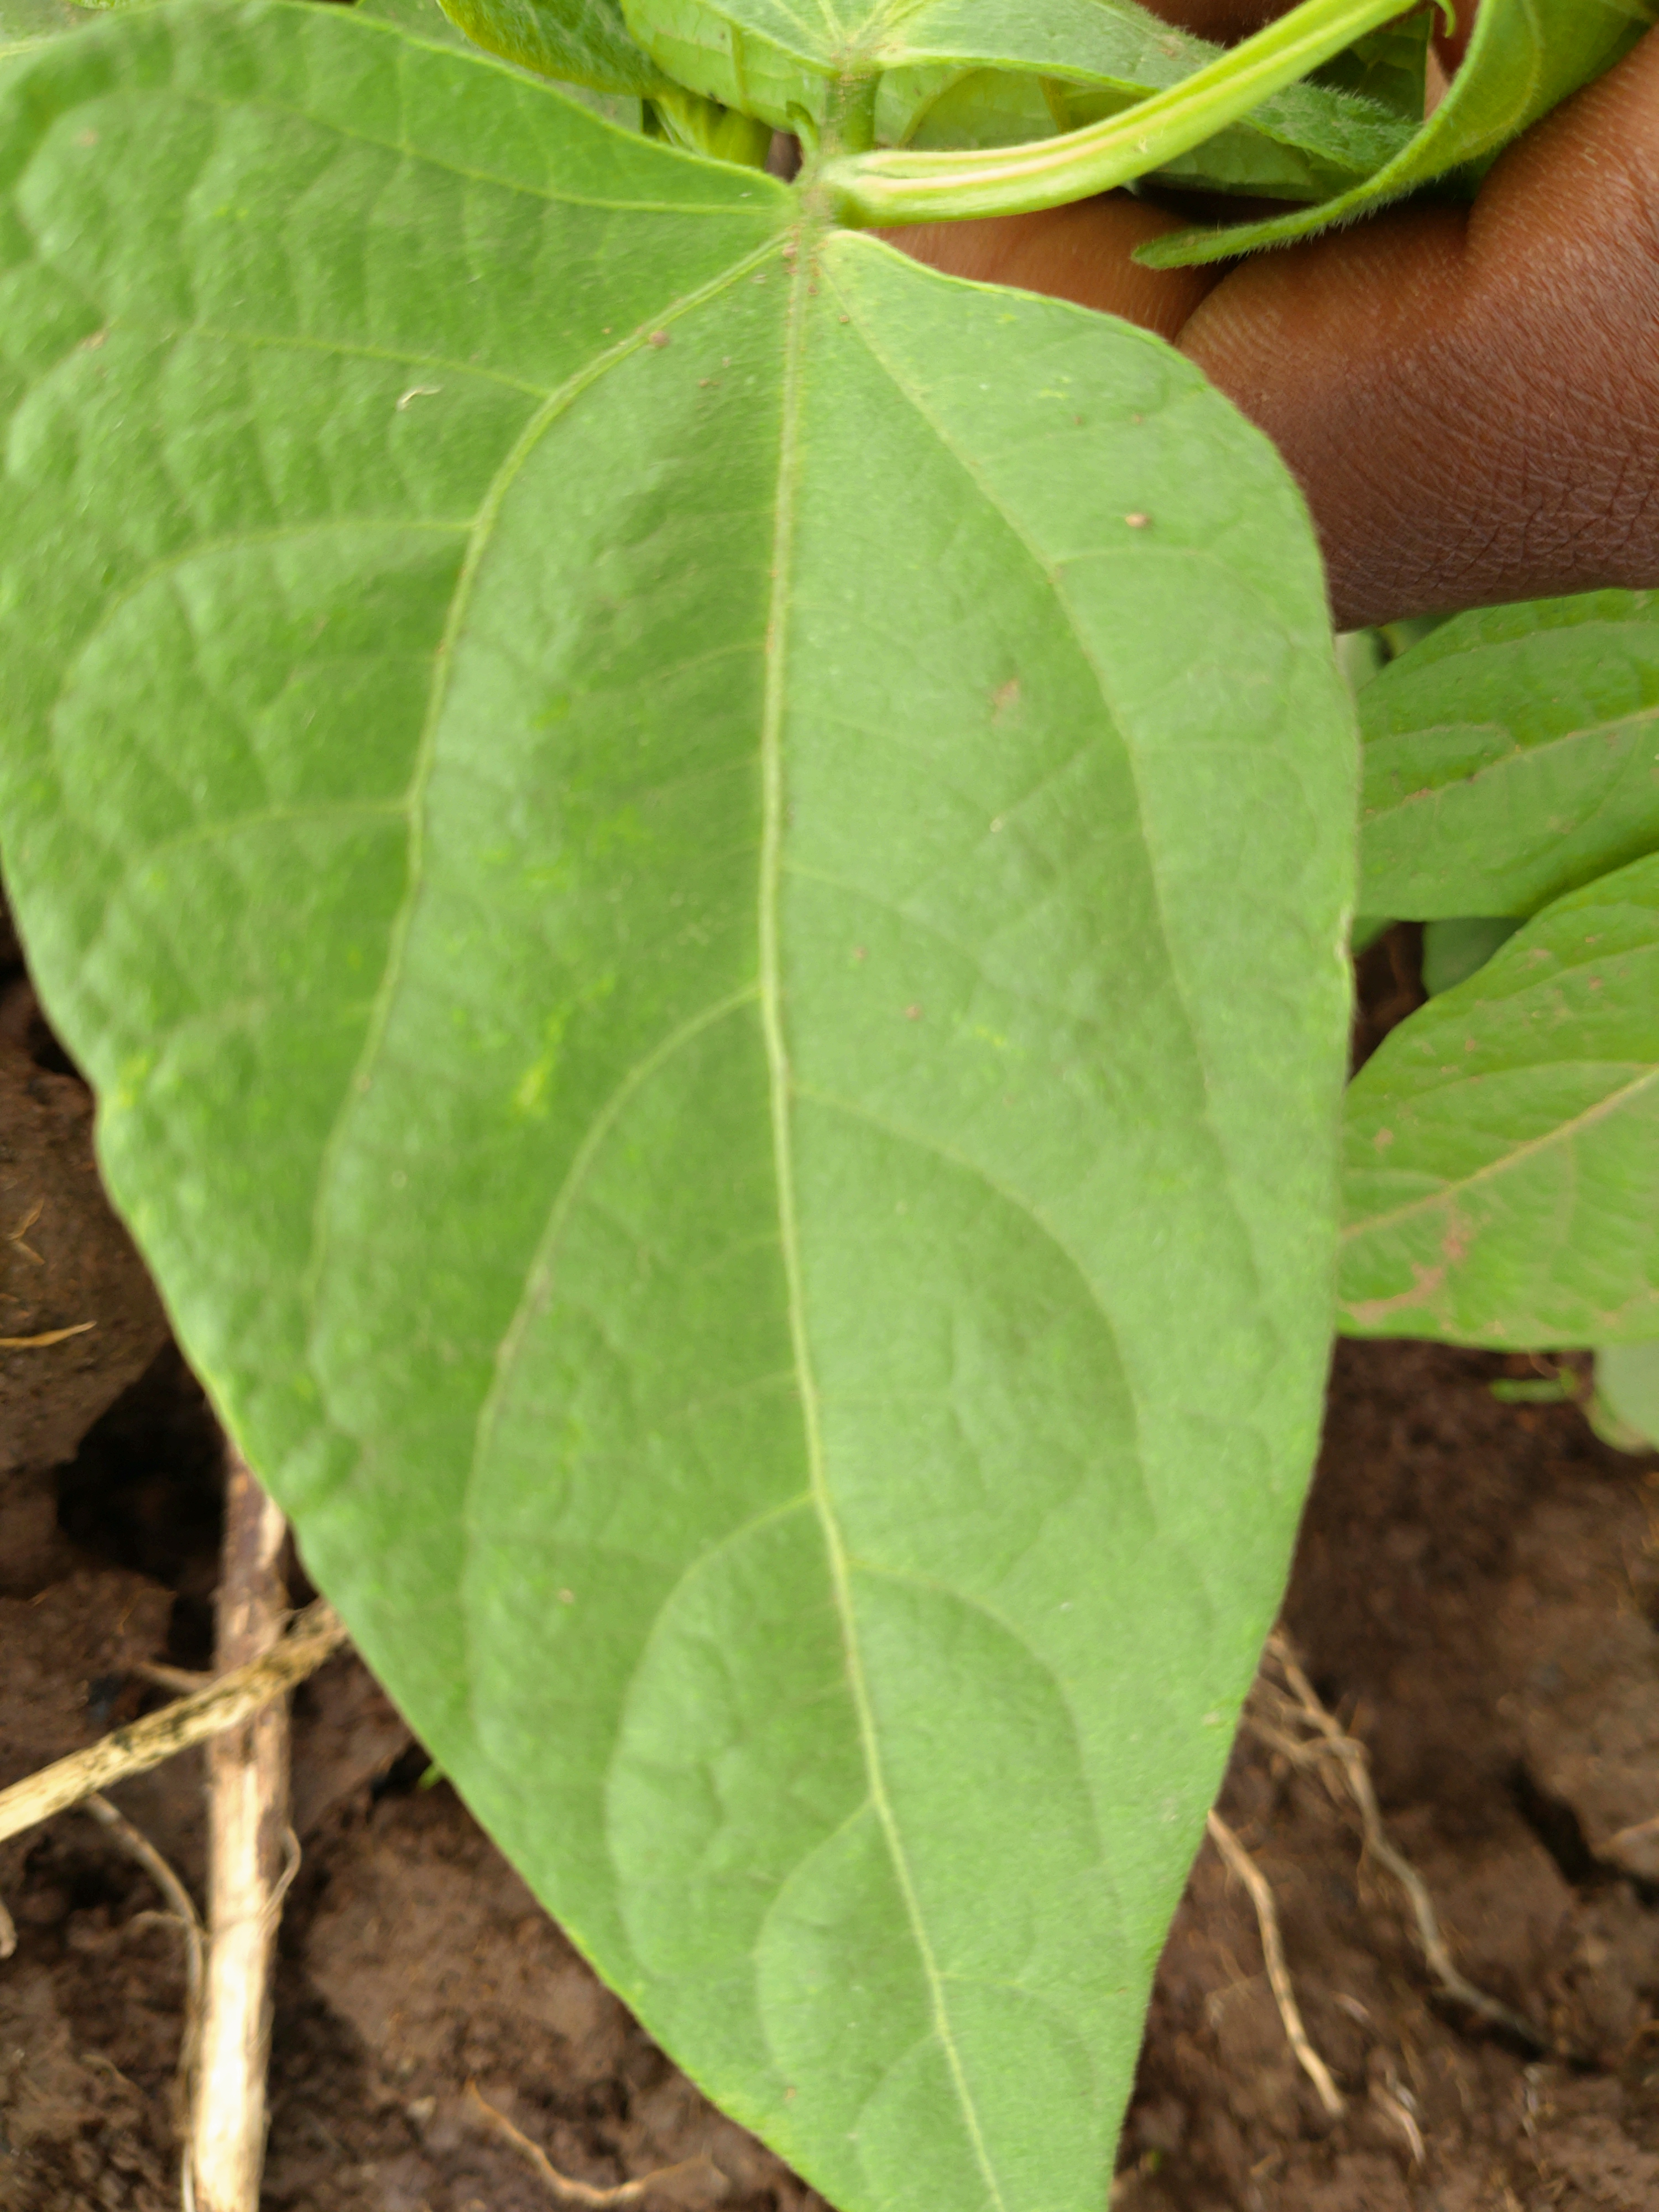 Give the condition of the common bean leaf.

healthy
